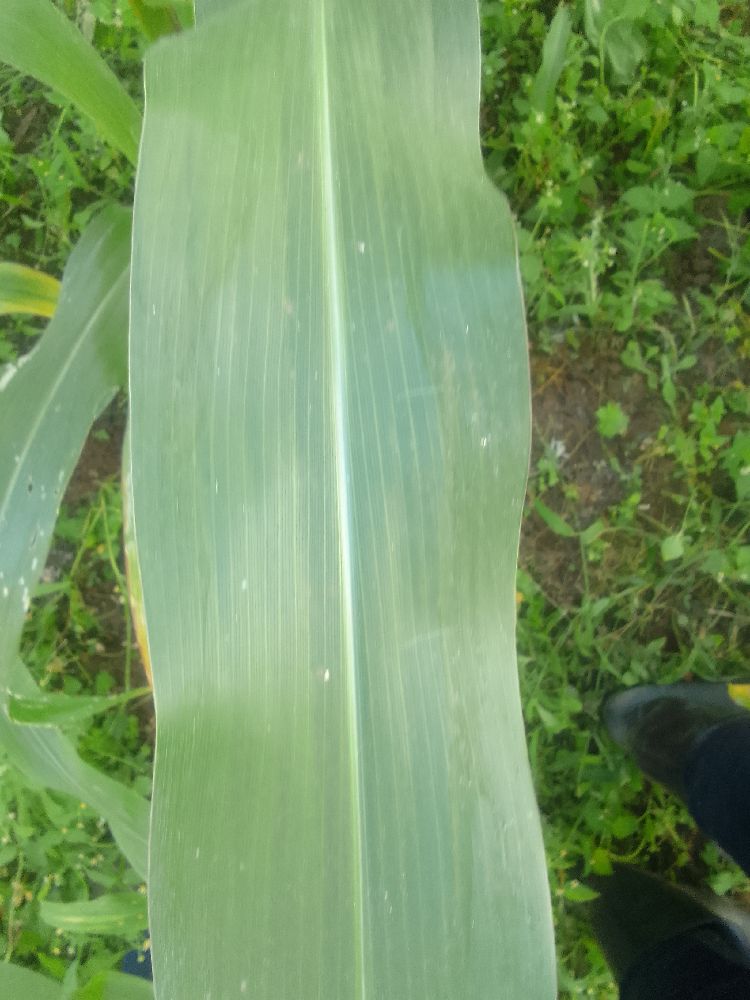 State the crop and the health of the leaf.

maize, healthy
